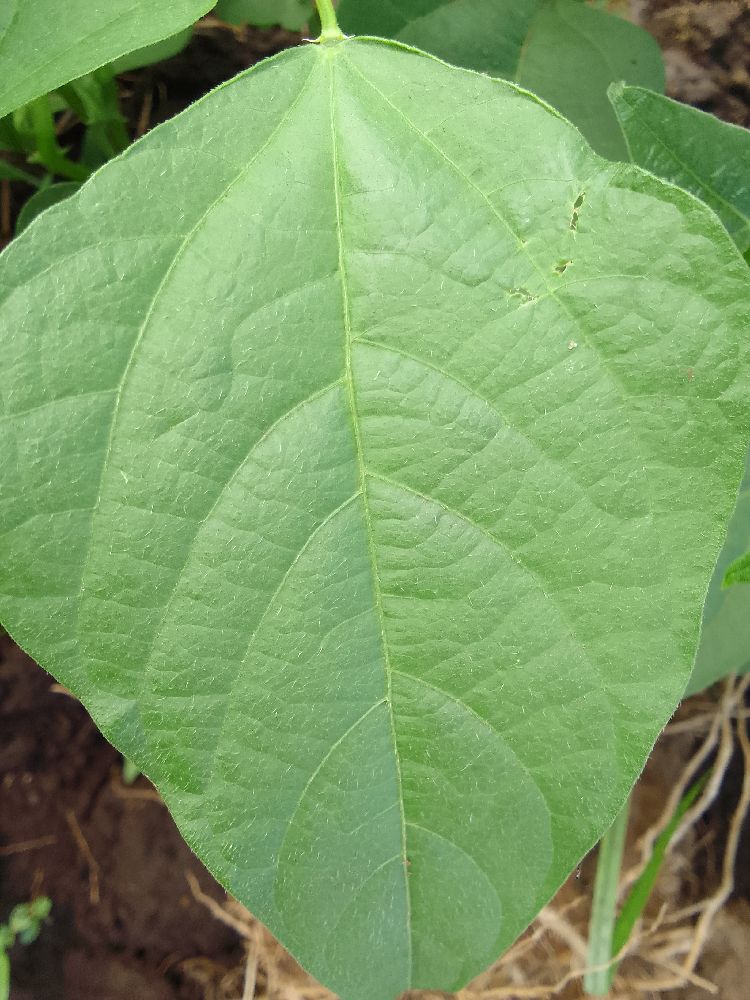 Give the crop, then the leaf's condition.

common bean, healthy
